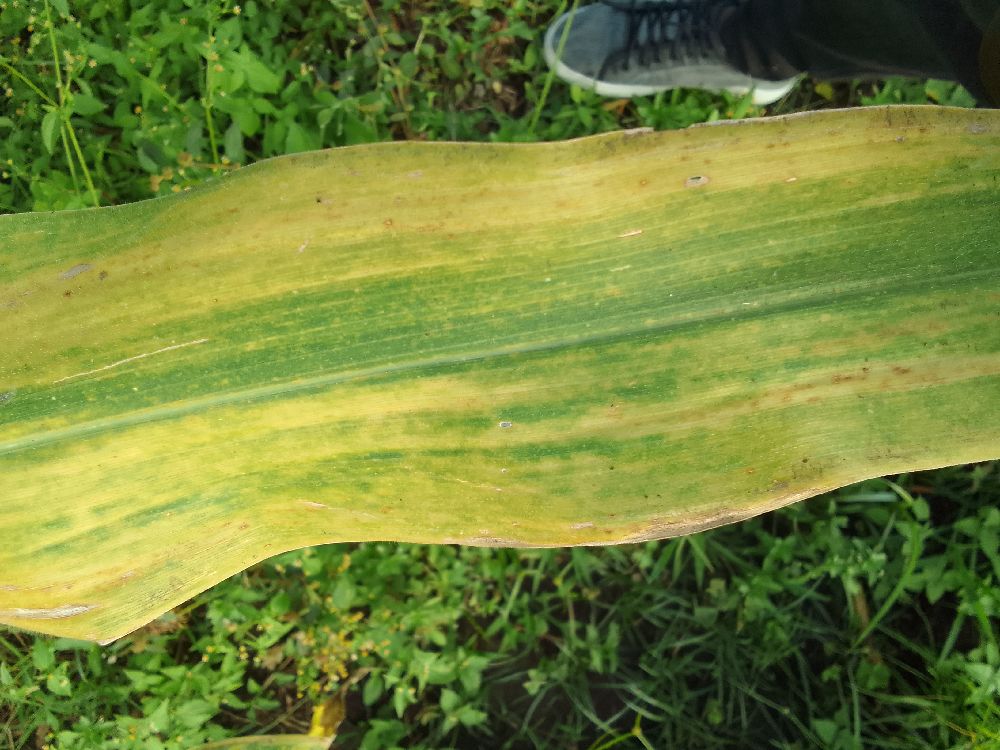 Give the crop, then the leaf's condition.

maize, maize lethal necrosis
